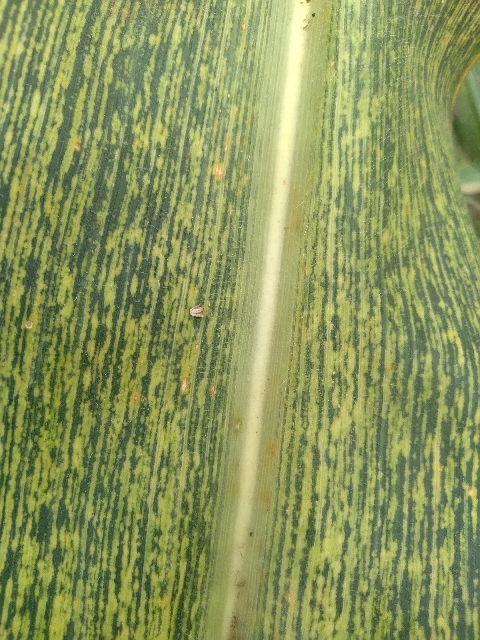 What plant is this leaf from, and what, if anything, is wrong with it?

maize, maize streak virus
